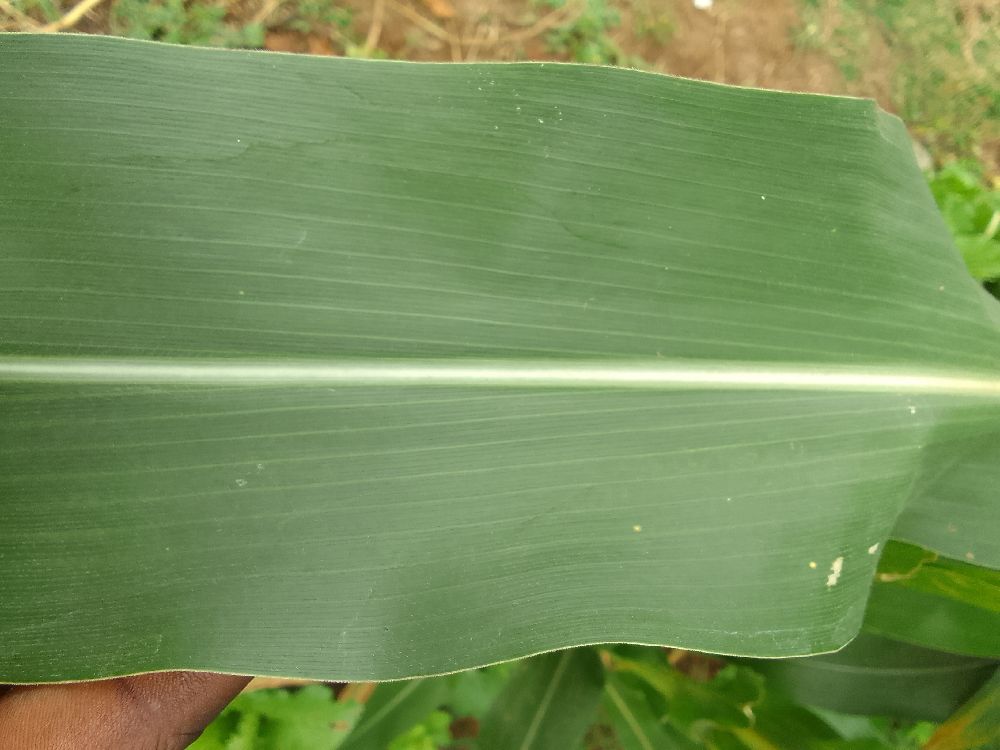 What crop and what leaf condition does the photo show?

maize, healthy
